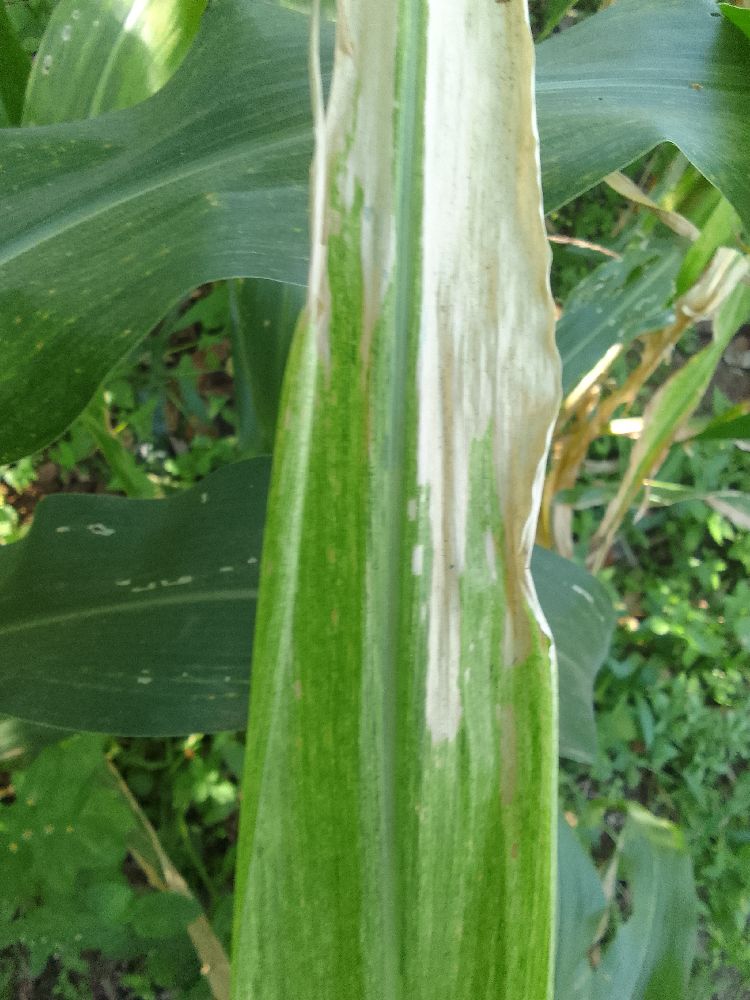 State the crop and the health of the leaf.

maize, maize lethal necrosis
